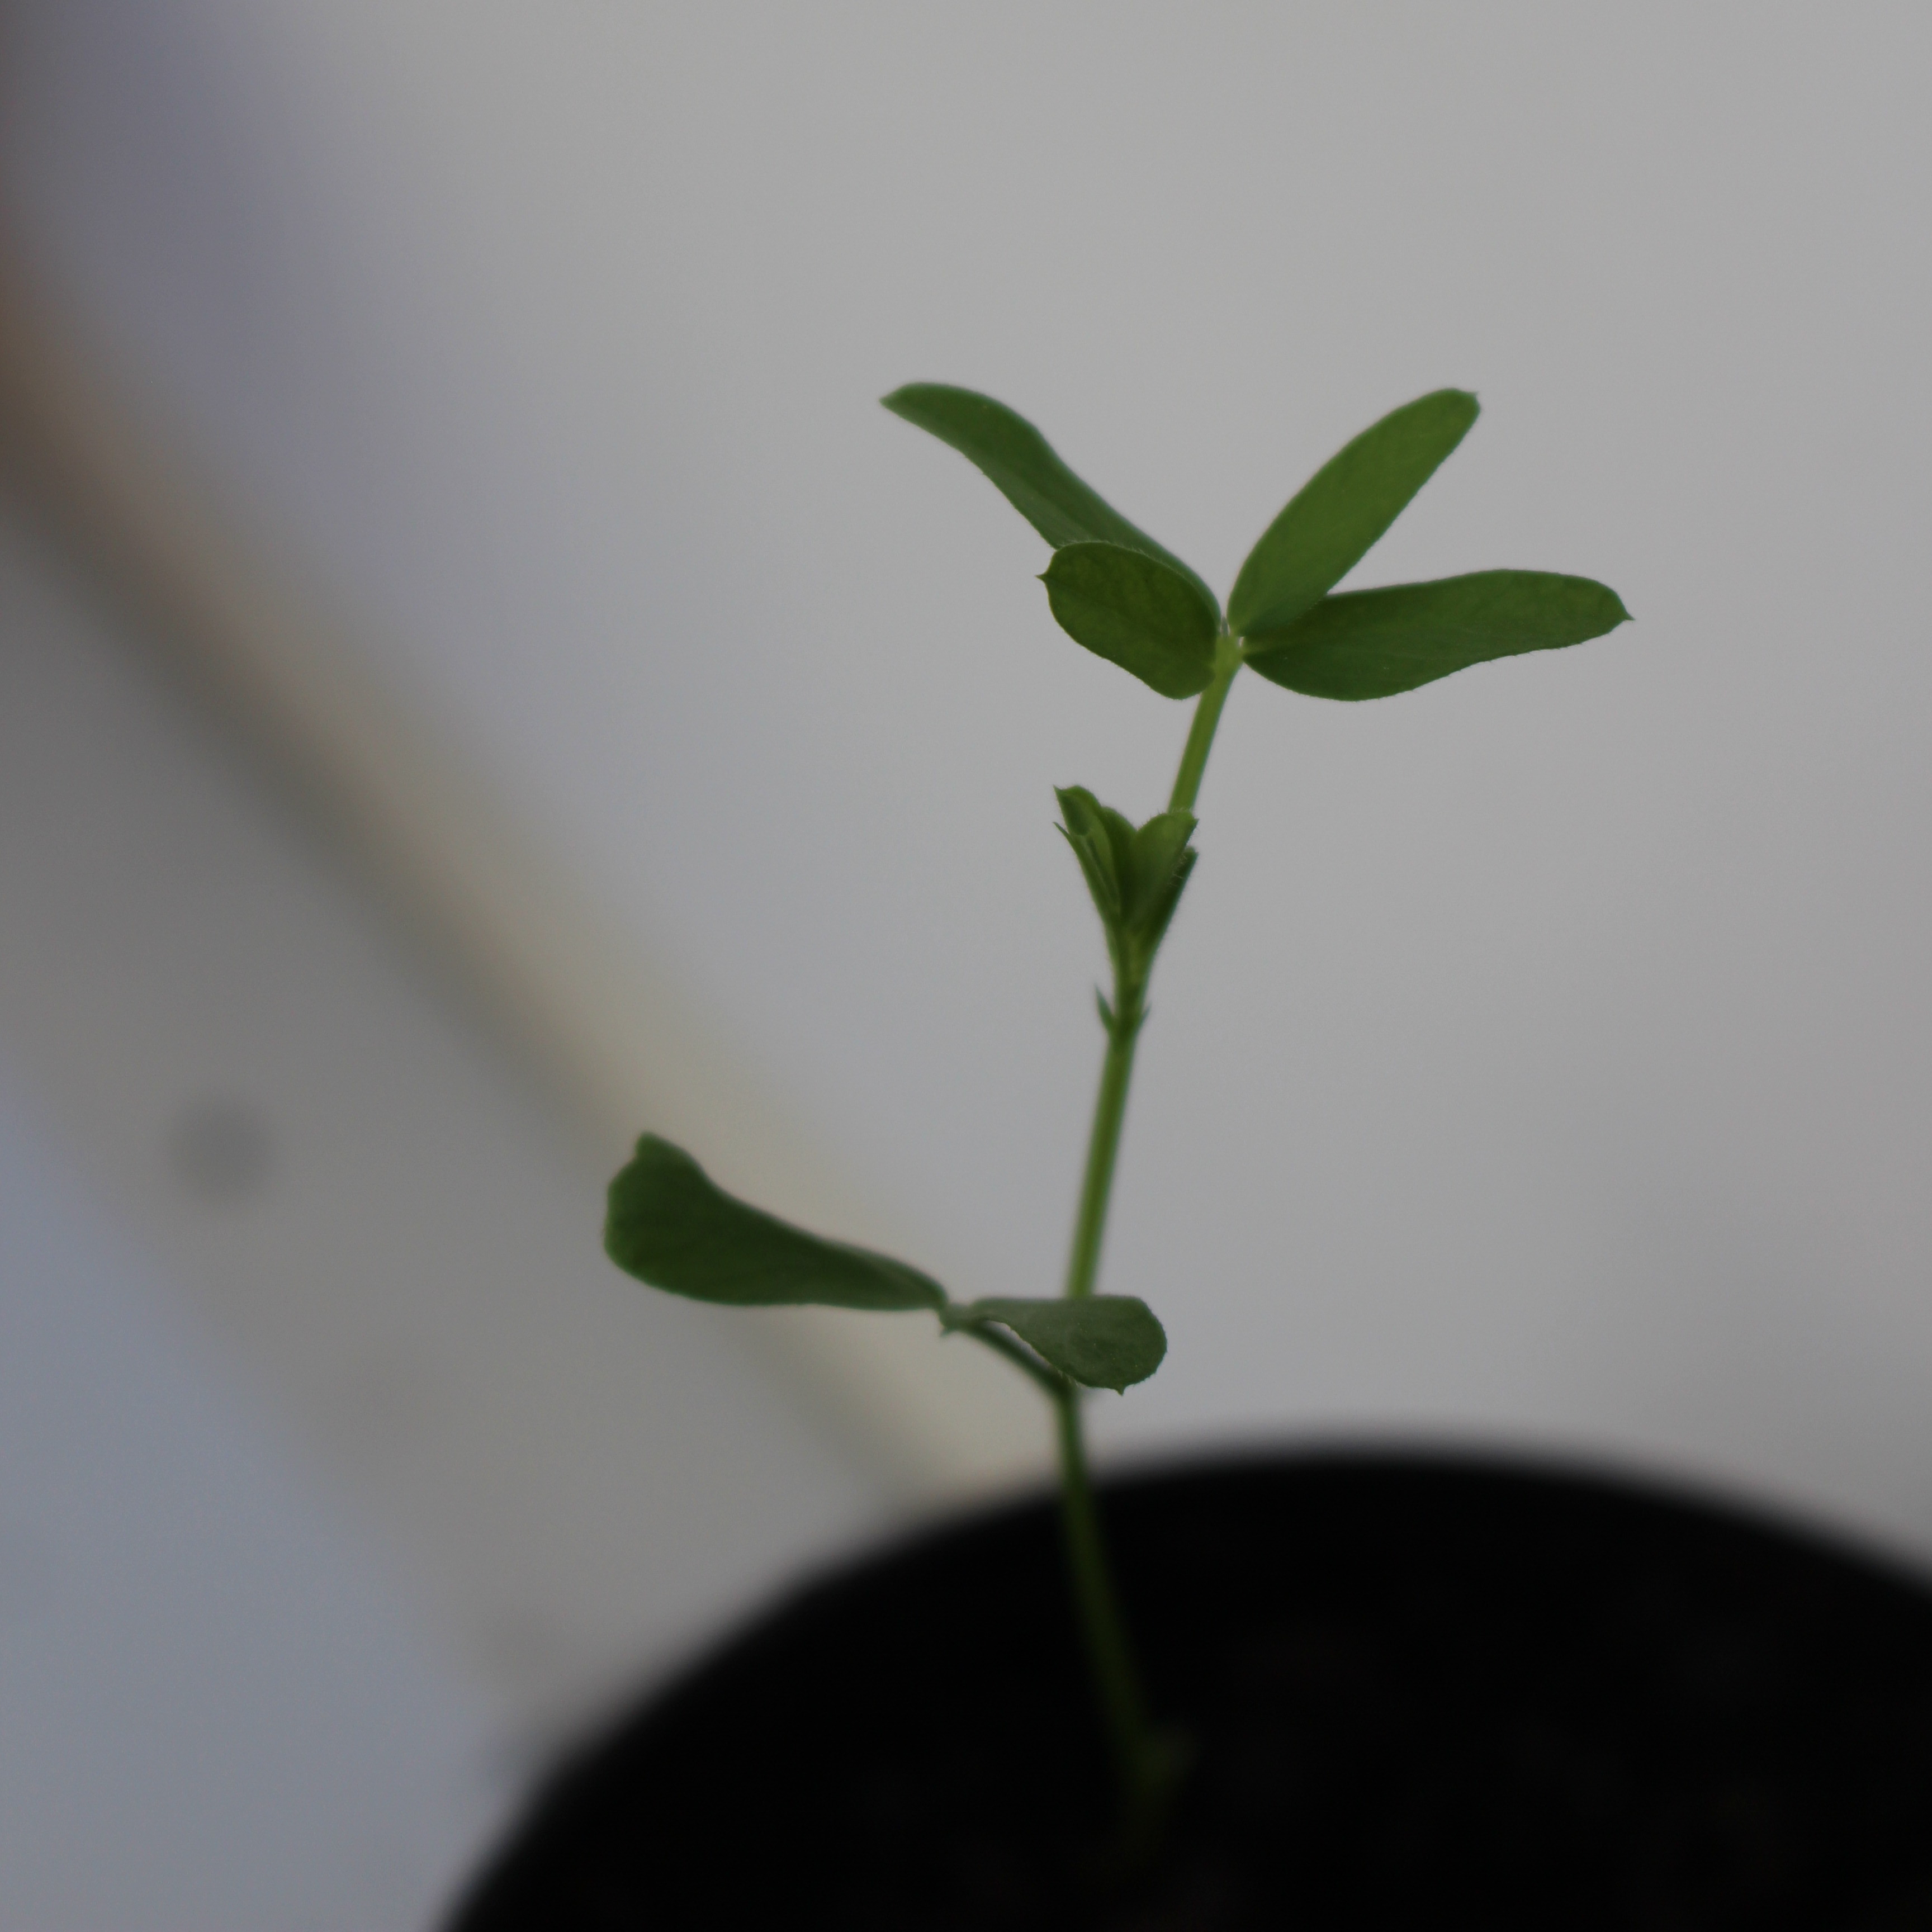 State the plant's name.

Vicia sativa
